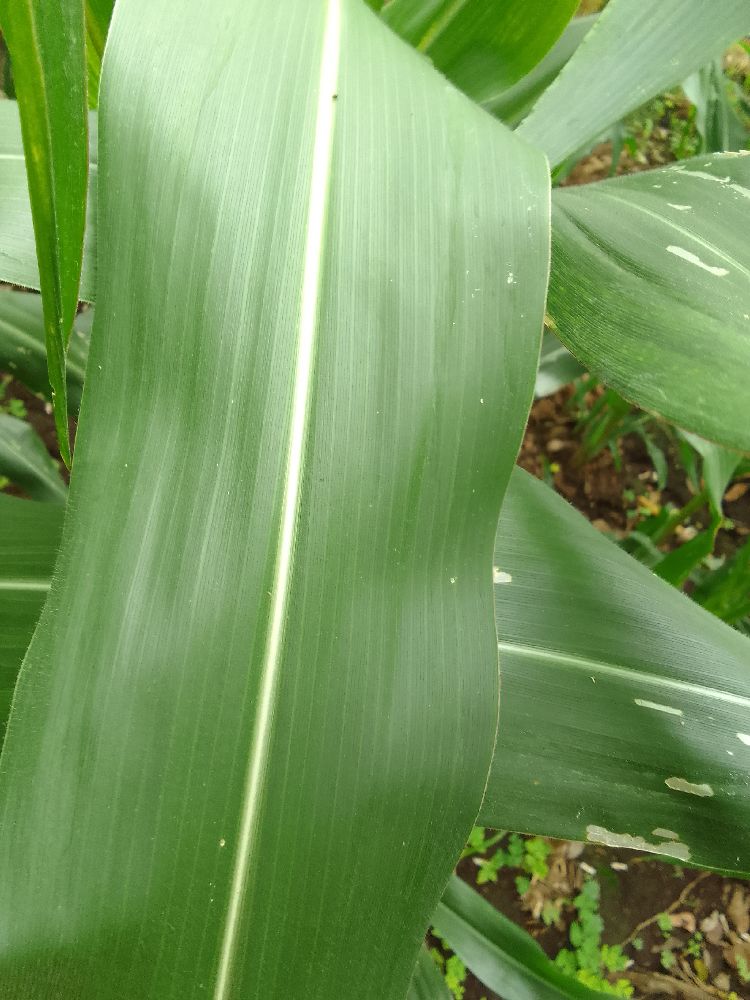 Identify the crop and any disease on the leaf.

maize, healthy
